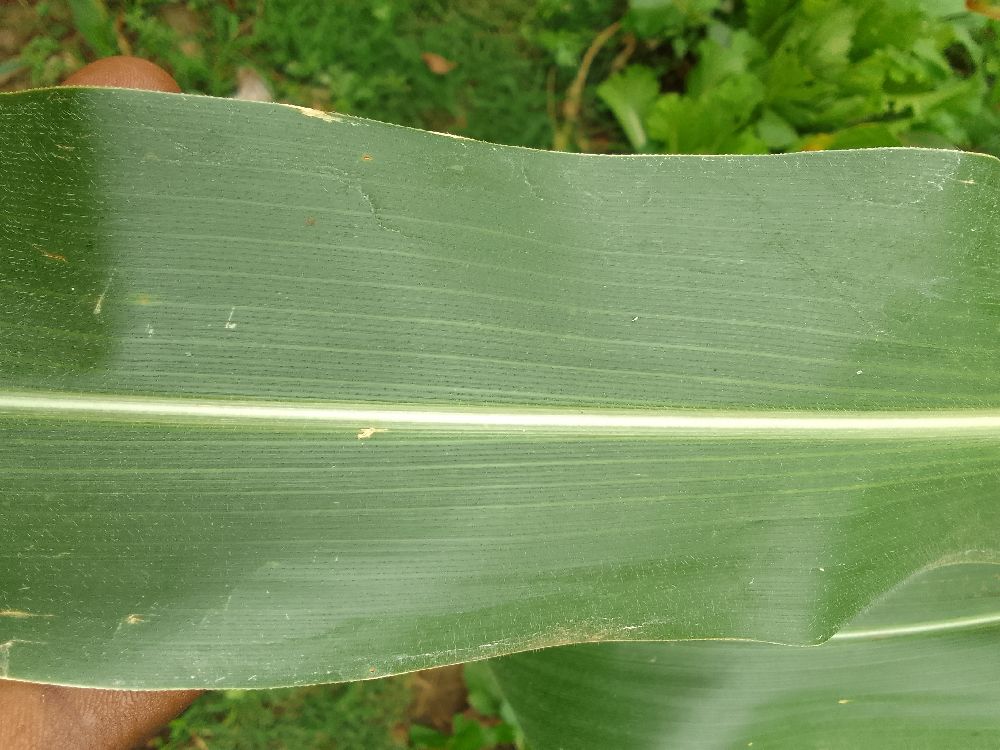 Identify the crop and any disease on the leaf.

maize, healthy
